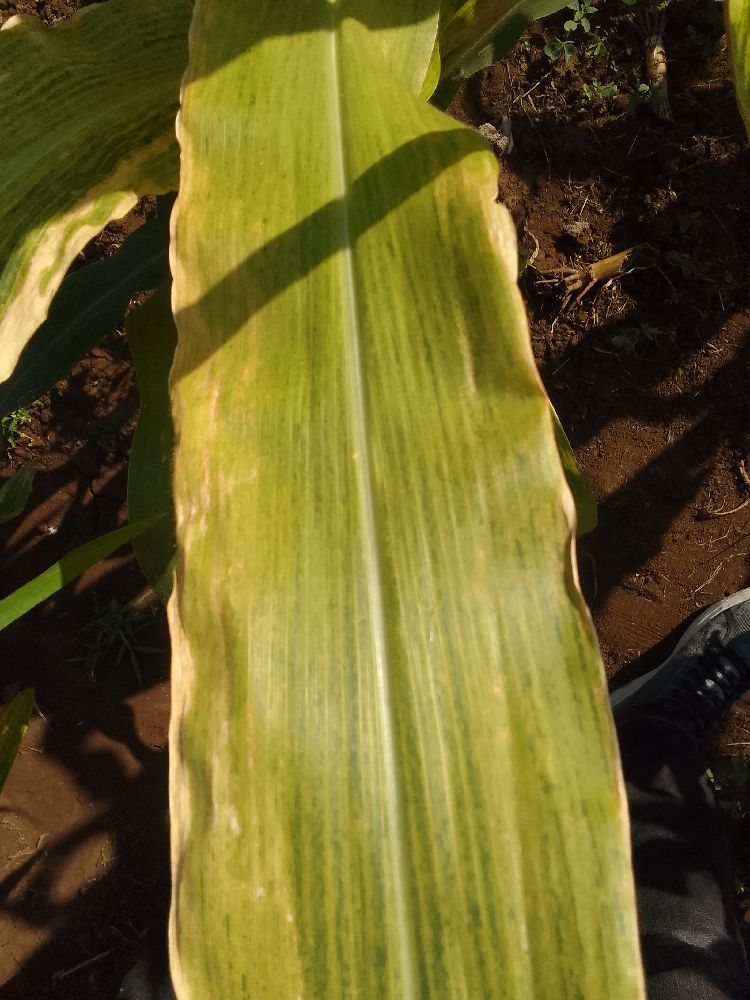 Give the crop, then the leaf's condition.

maize, maize lethal necrosis
